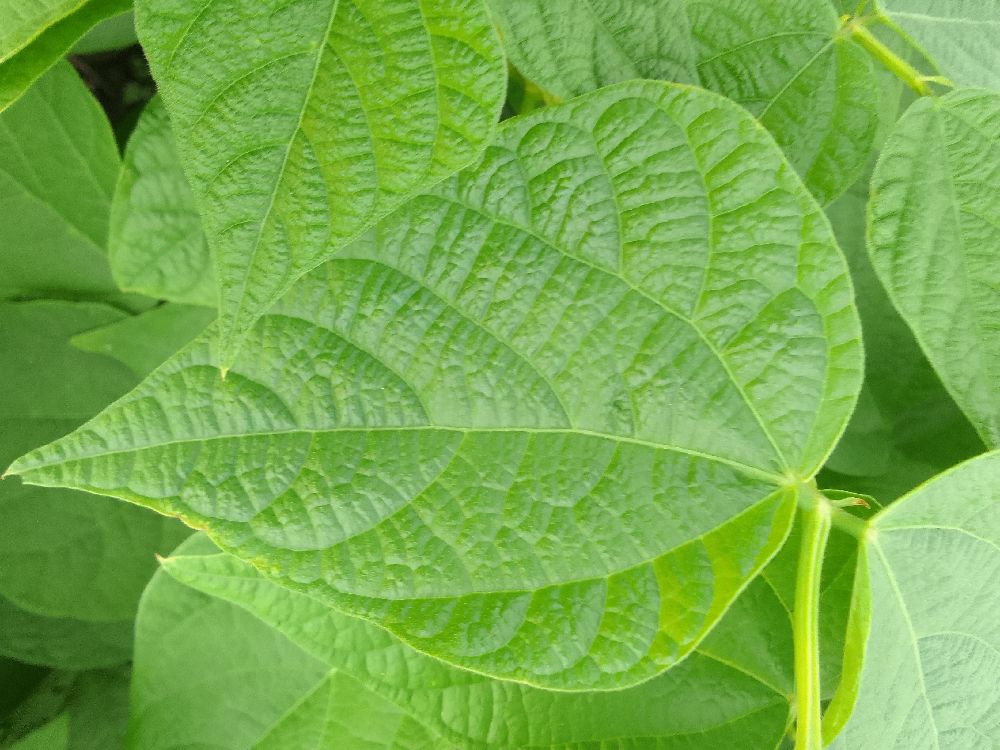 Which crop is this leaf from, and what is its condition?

common bean, healthy
